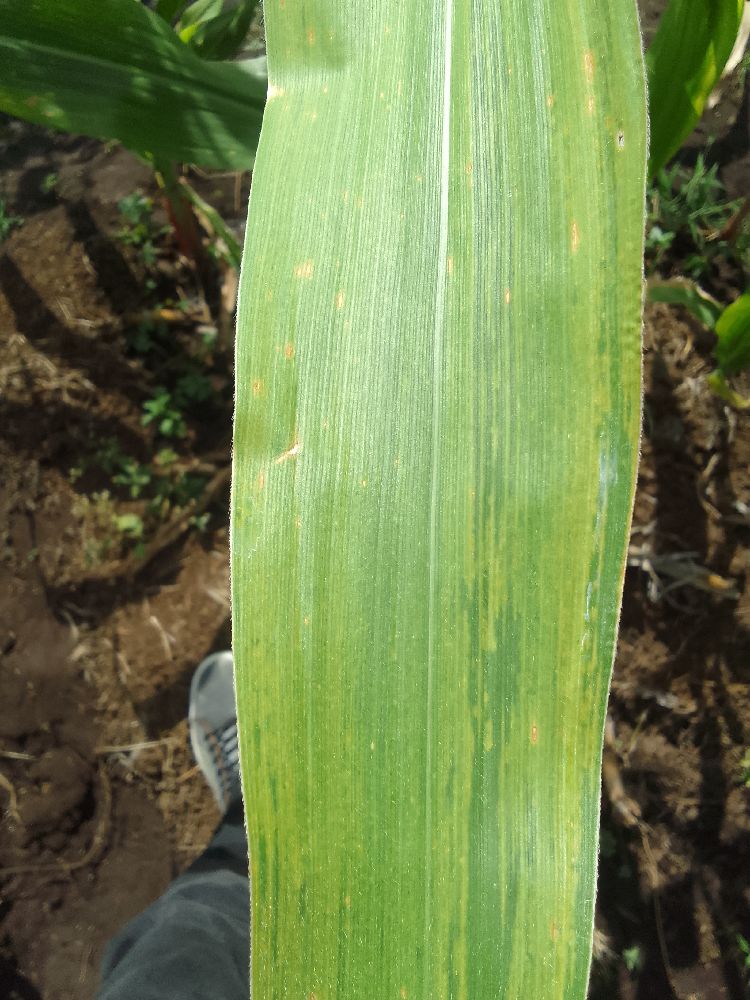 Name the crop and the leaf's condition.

maize, maize lethal necrosis
